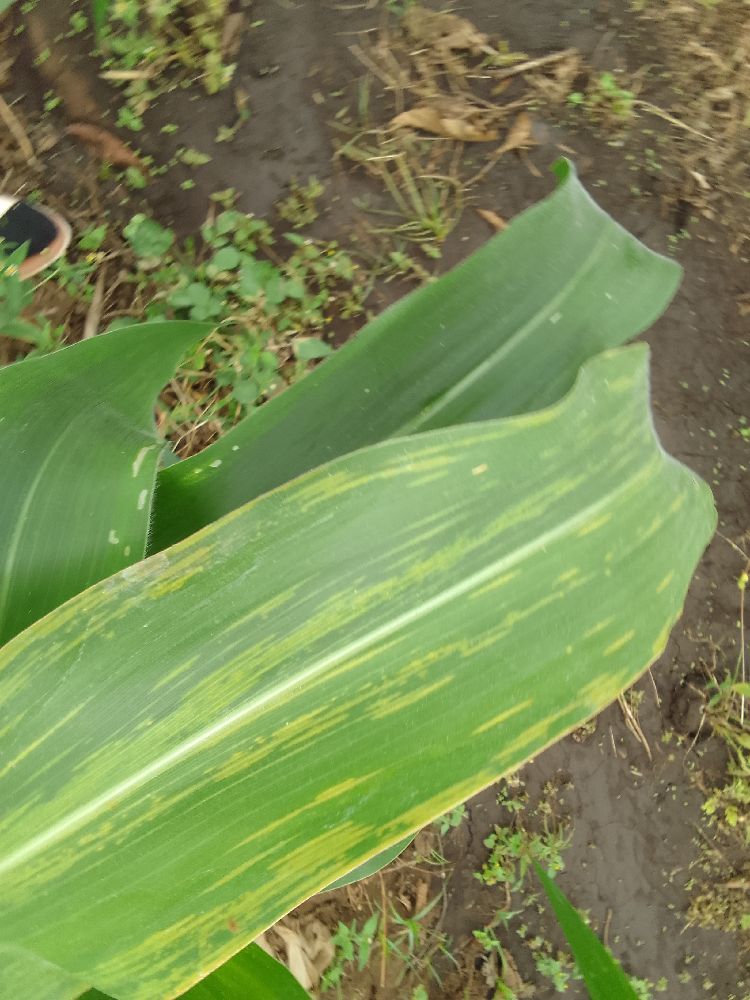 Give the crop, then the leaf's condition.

maize, maize lethal necrosis
